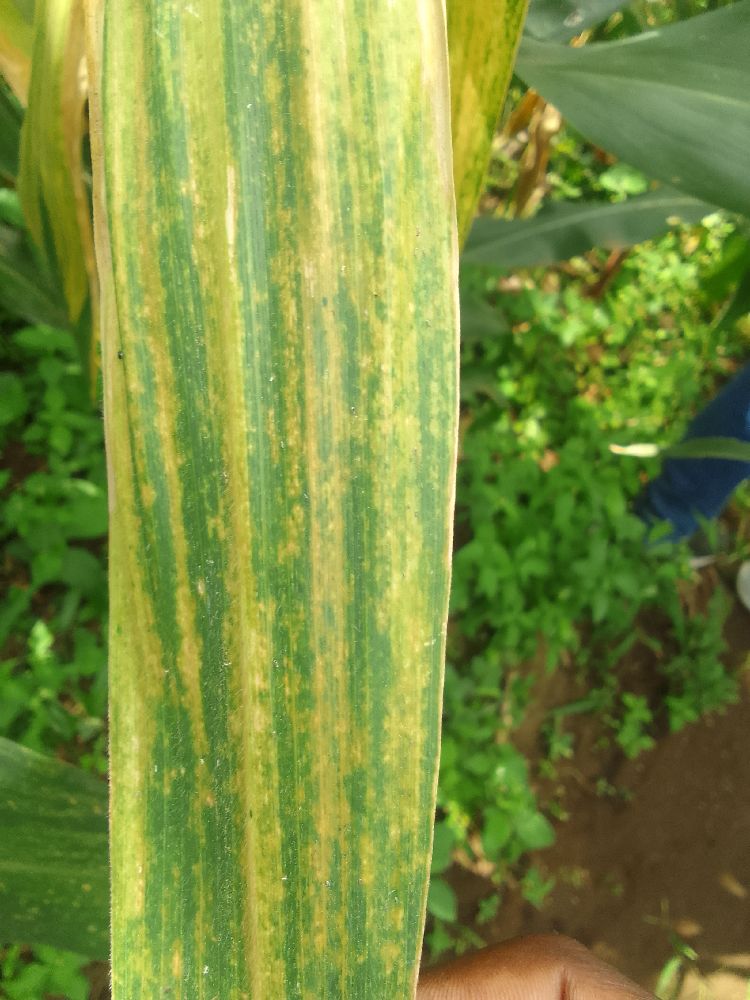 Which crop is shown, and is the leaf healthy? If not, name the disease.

maize, maize lethal necrosis
